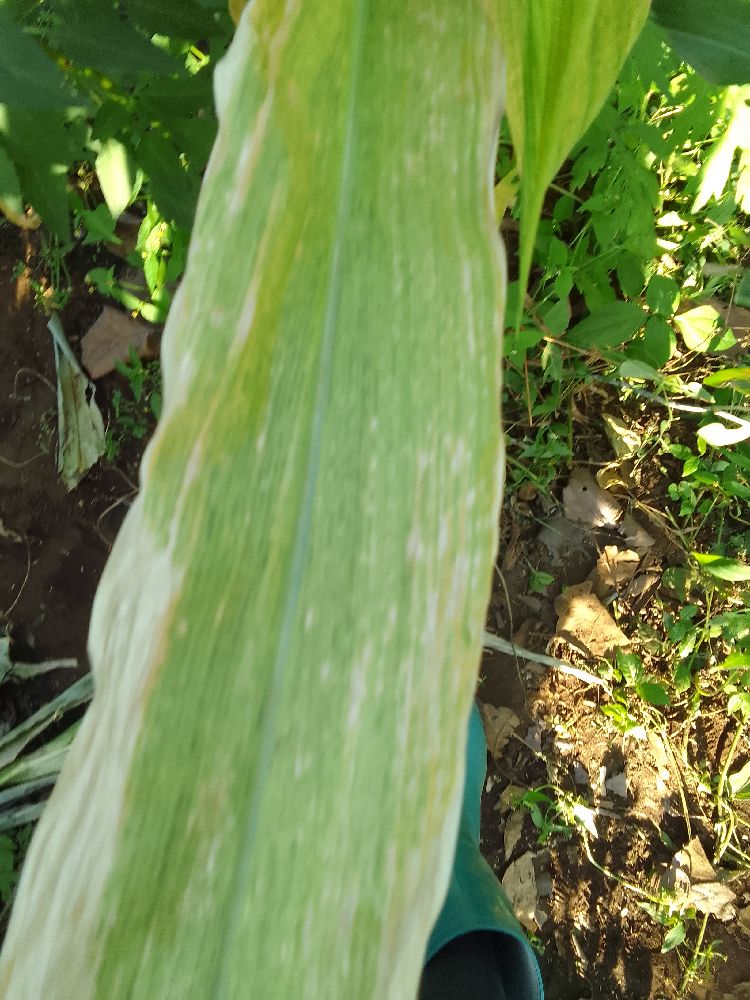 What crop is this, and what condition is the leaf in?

maize, maize lethal necrosis
